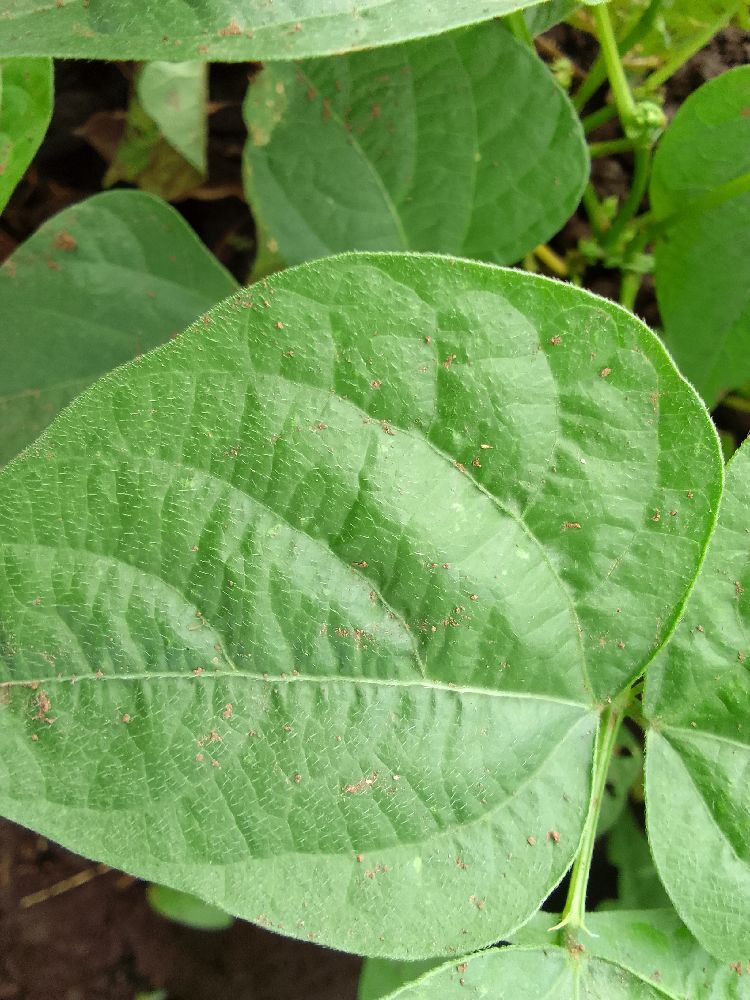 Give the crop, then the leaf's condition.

common bean, healthy
